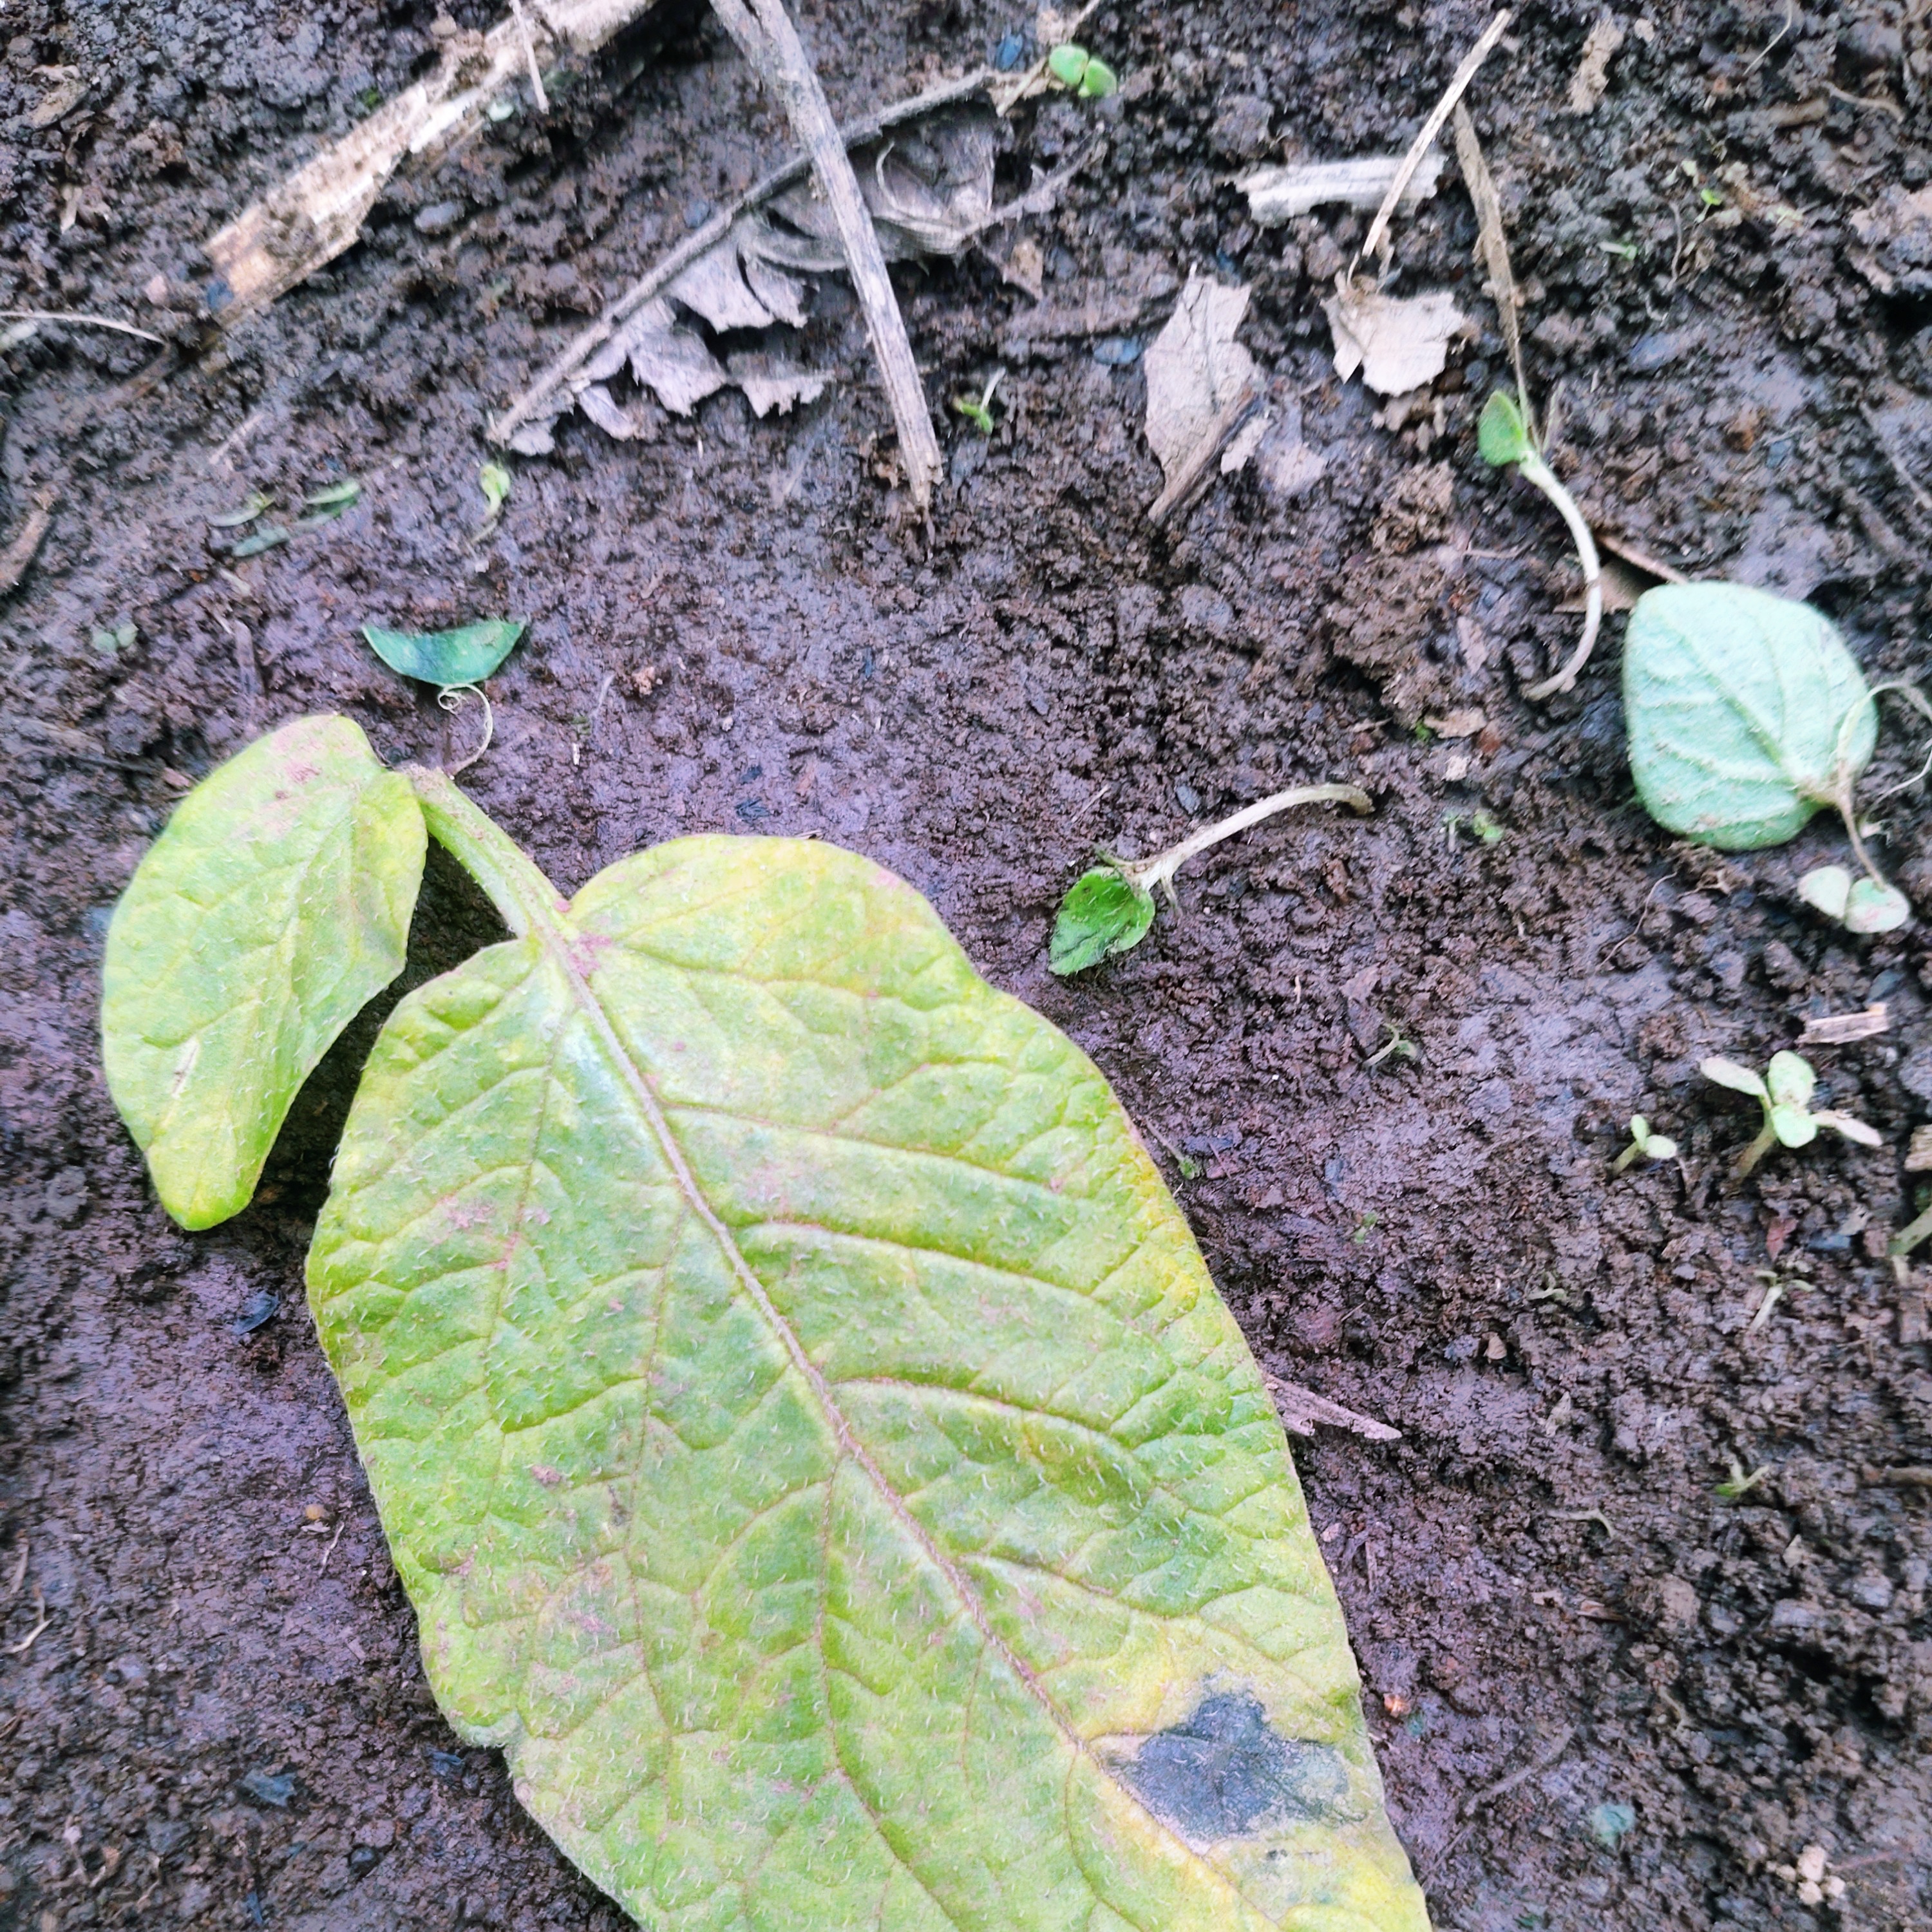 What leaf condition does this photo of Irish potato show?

late blight
